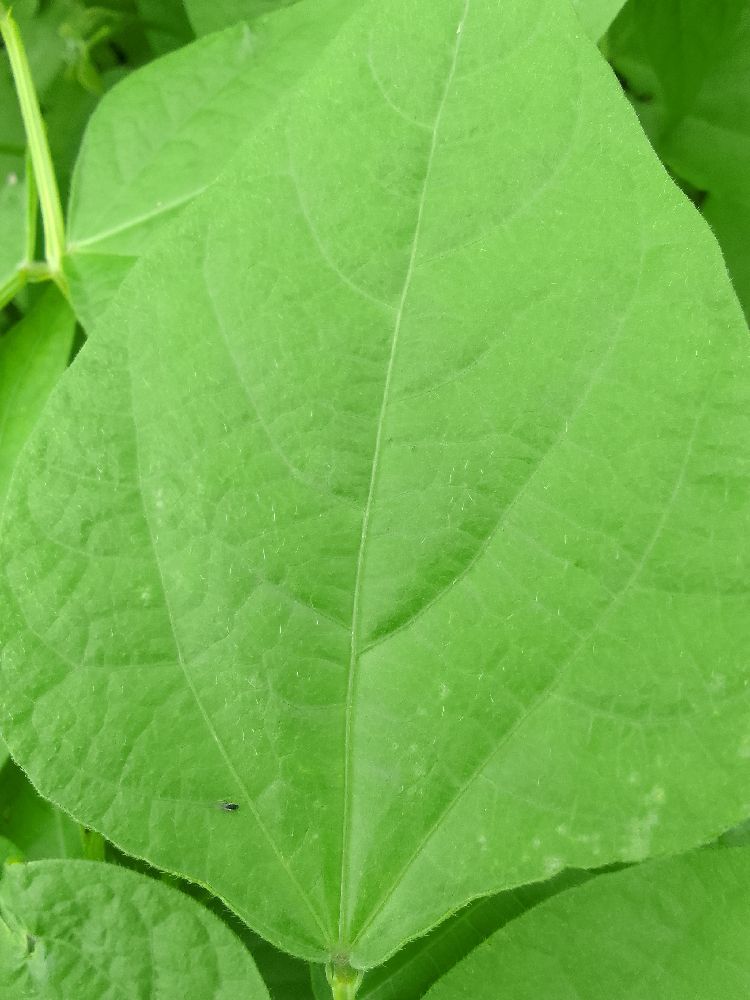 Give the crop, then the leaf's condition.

common bean, healthy
